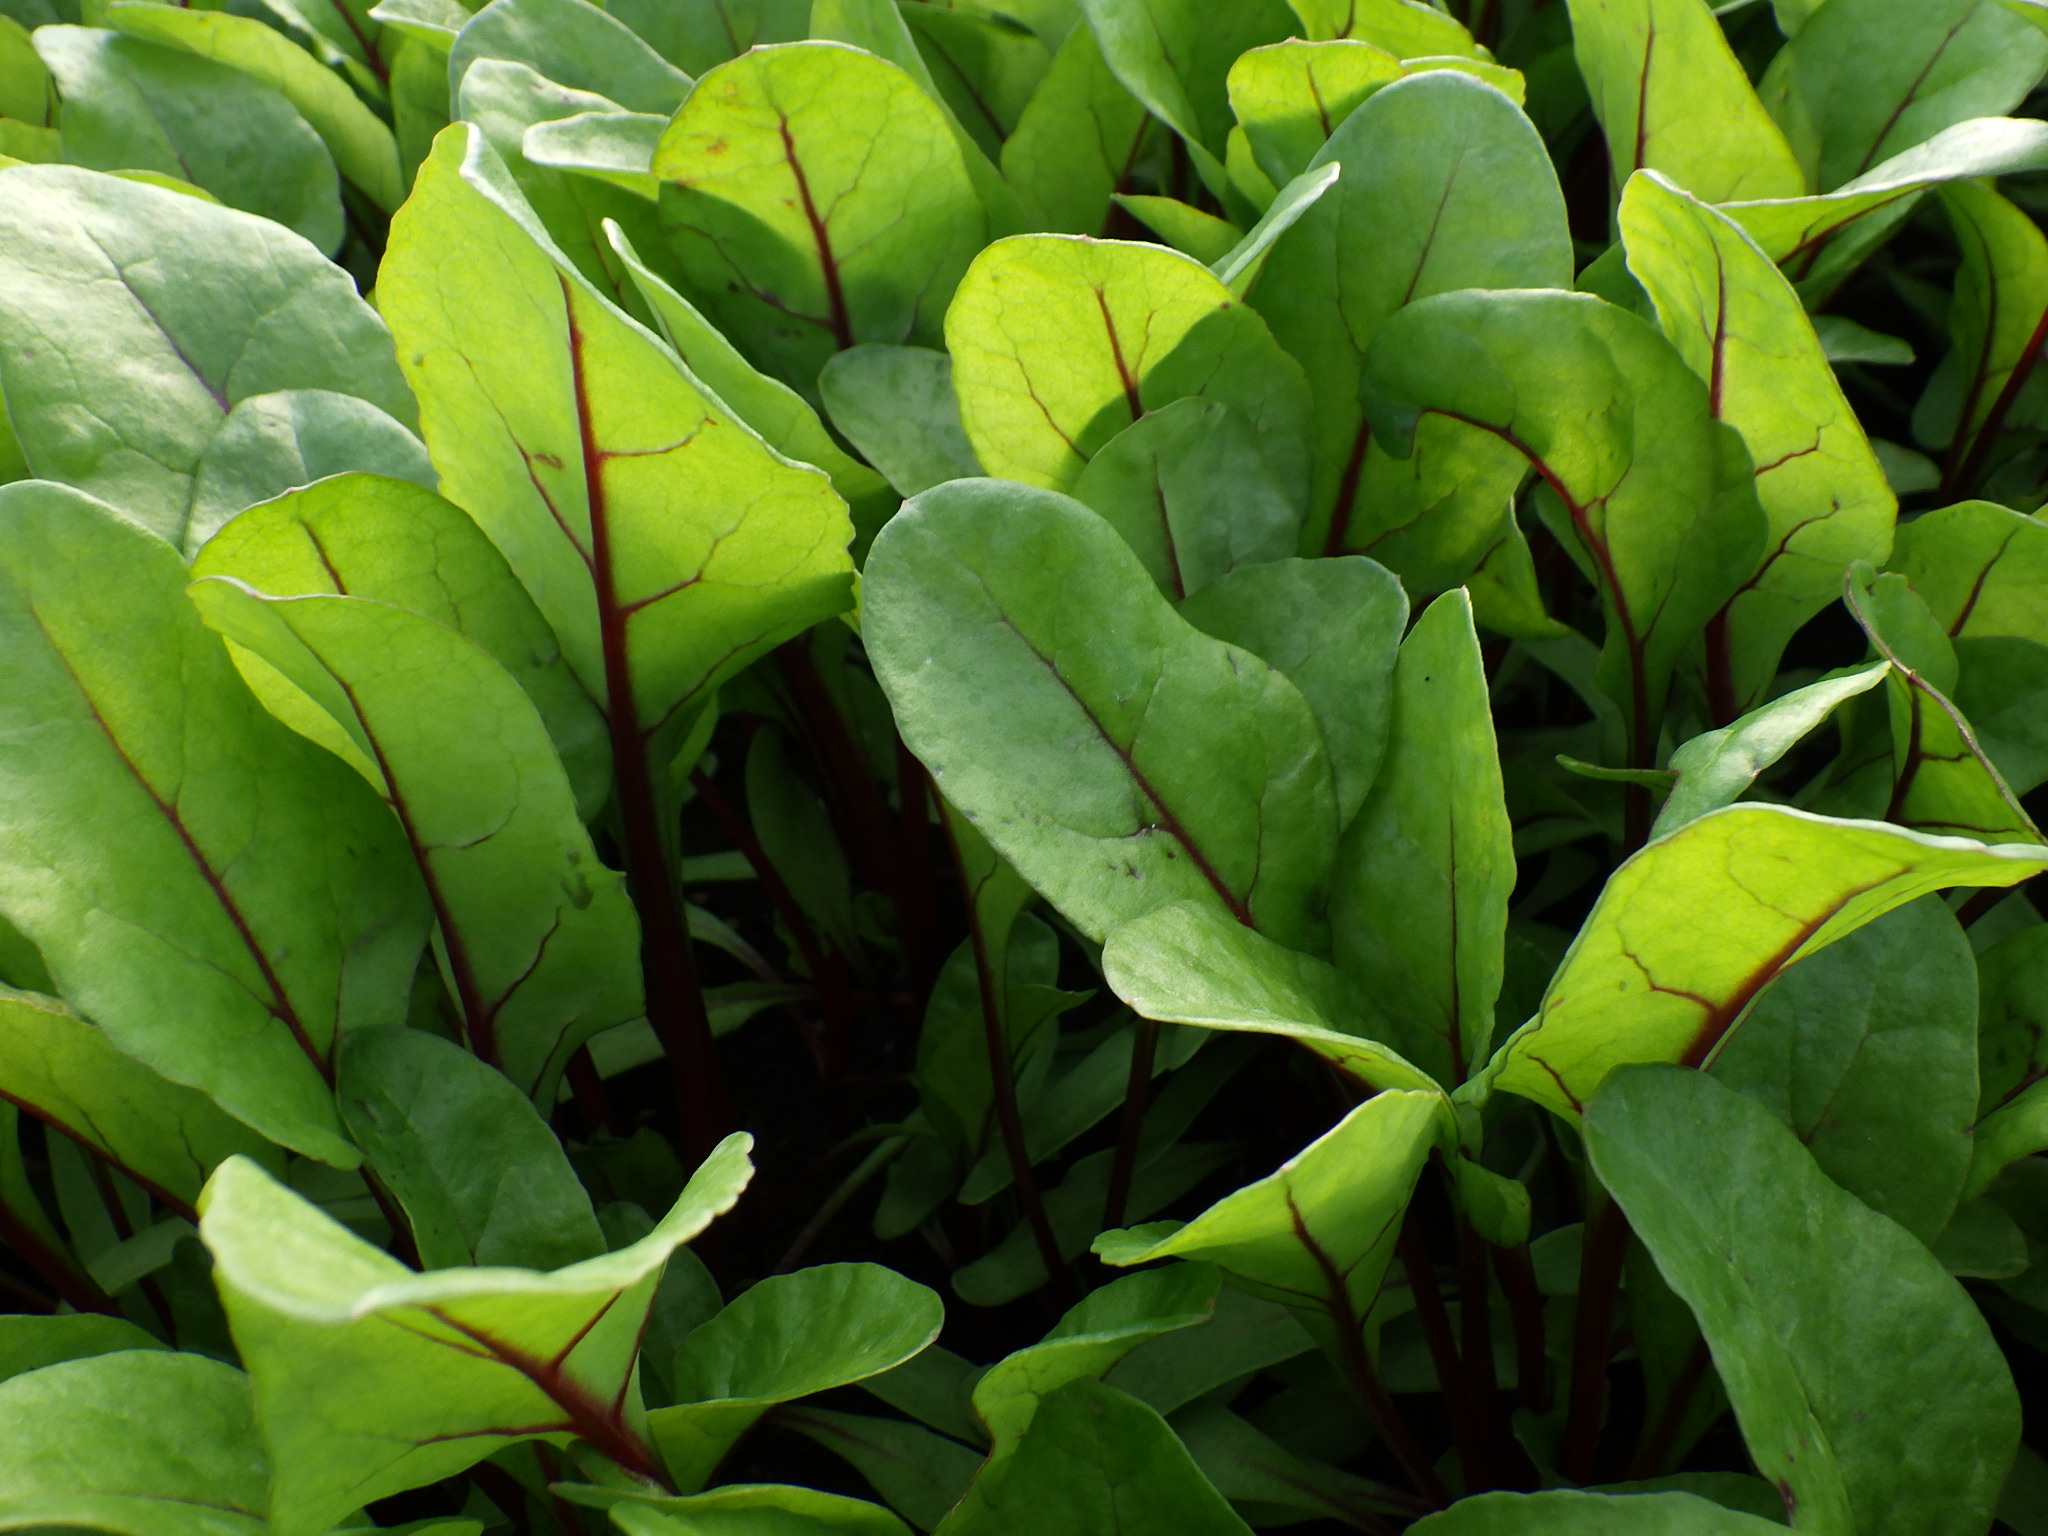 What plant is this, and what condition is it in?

chard, healthy
